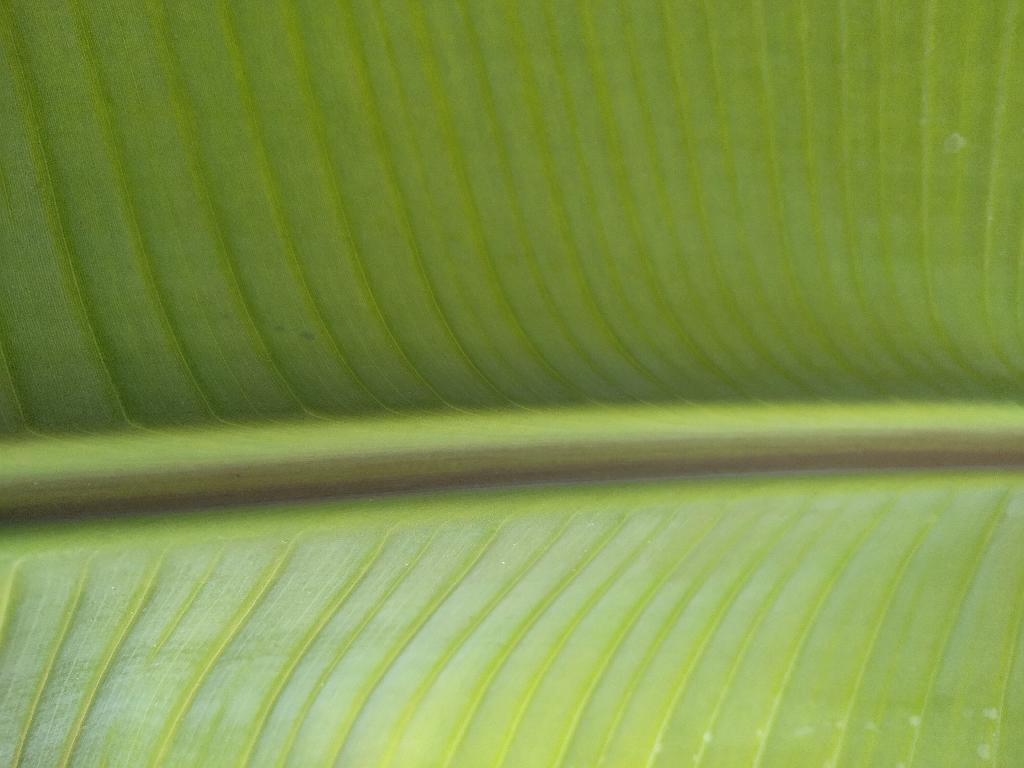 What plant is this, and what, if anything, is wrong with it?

banana, healthy
